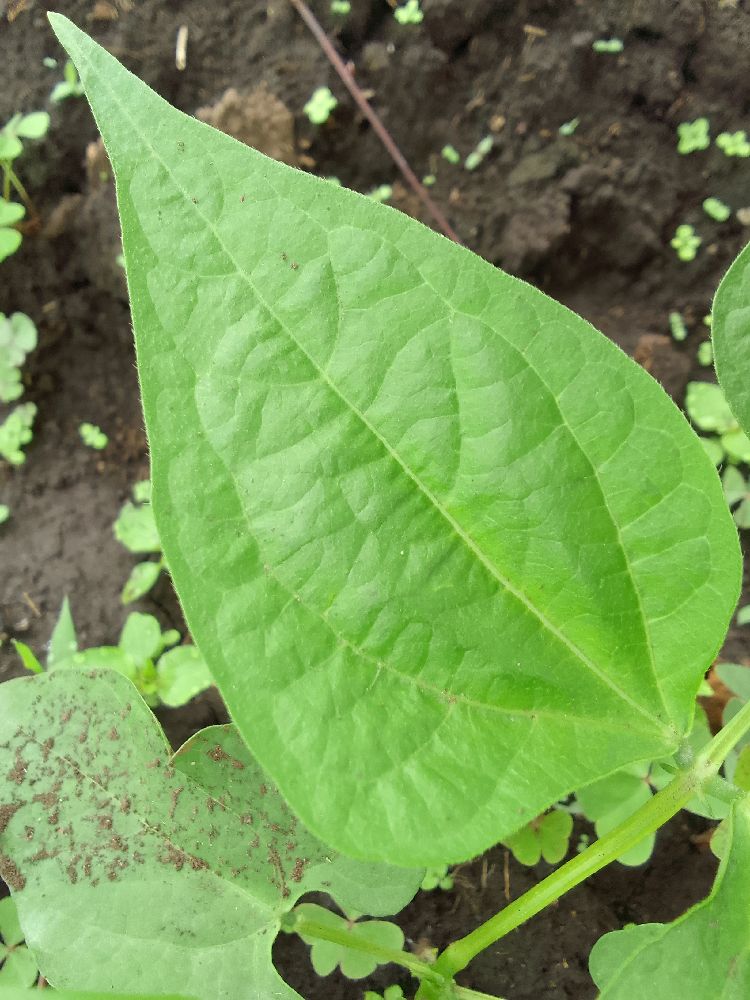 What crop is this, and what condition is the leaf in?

common bean, healthy
